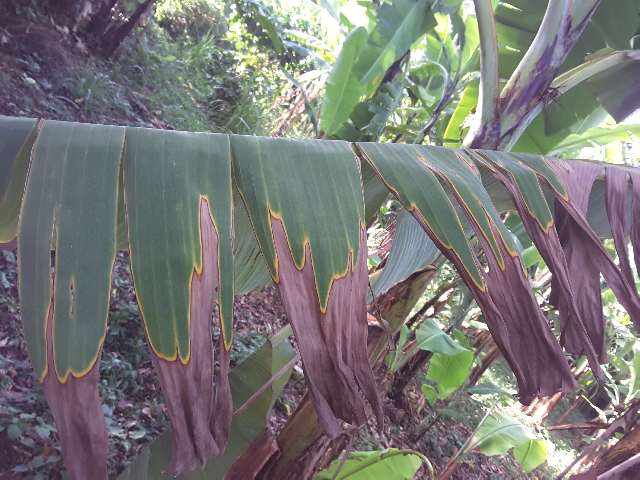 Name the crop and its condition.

banana, fusarium wilt race 1
